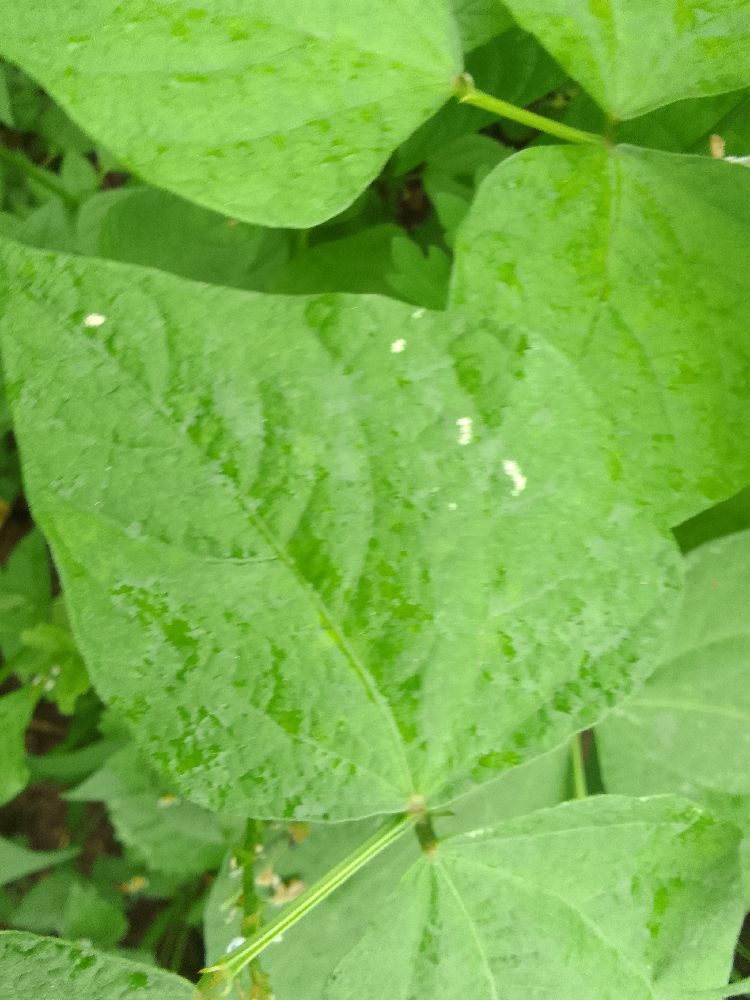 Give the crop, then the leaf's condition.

common bean, healthy
